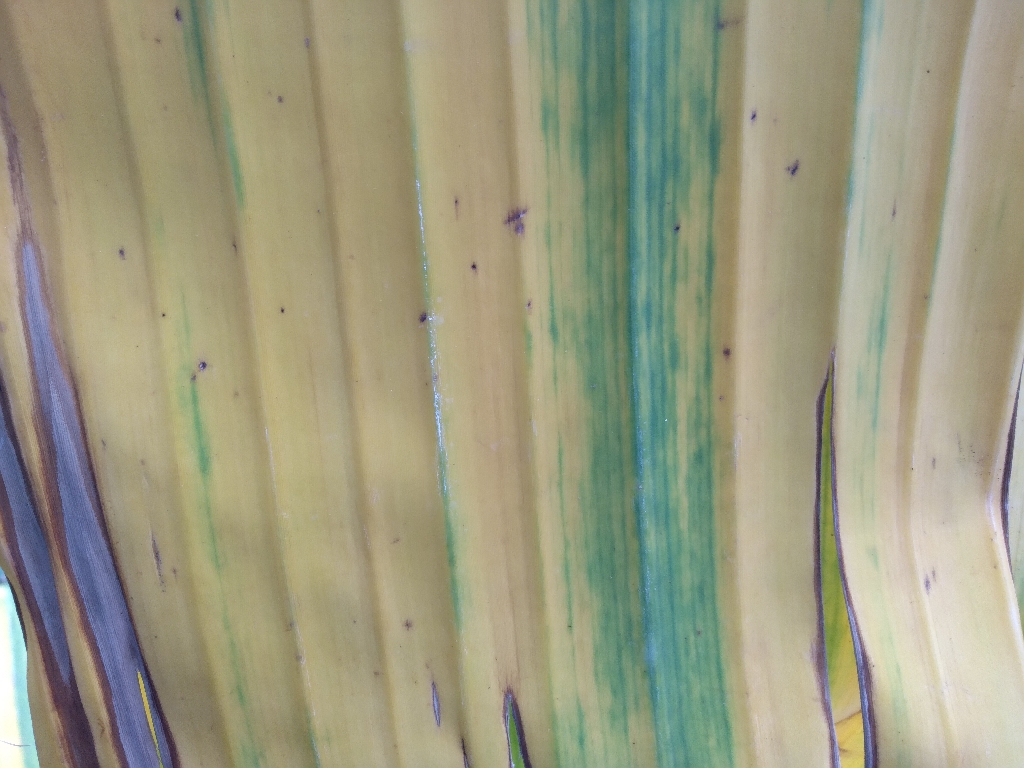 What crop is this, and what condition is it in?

banana, fusarium wilt race 1
